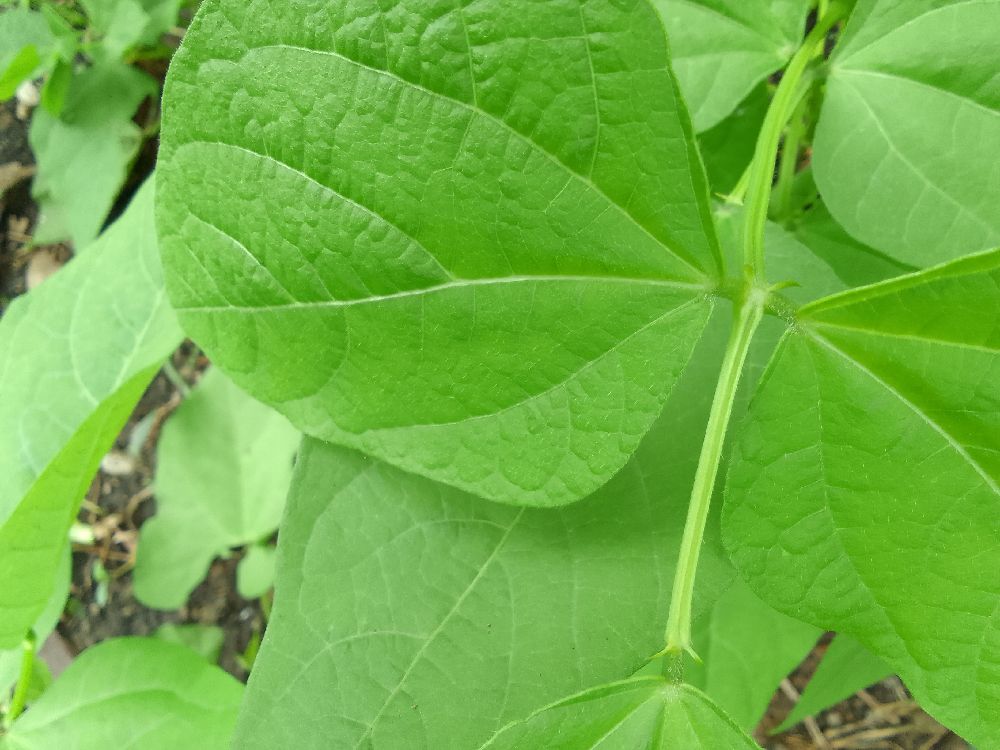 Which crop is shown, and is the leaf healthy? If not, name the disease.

common bean, healthy
